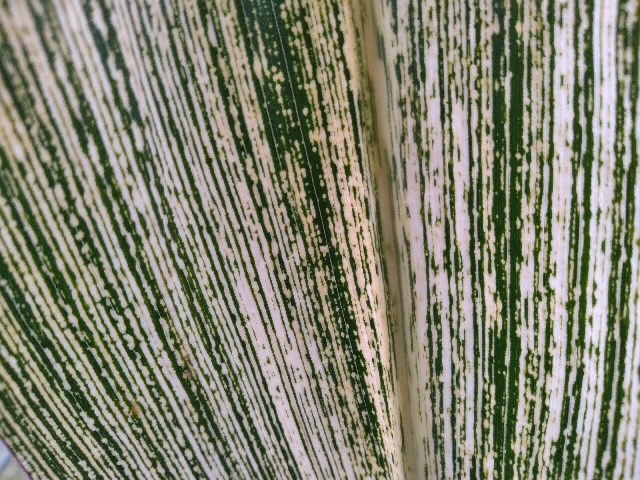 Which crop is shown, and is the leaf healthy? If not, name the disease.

maize, maize streak virus
